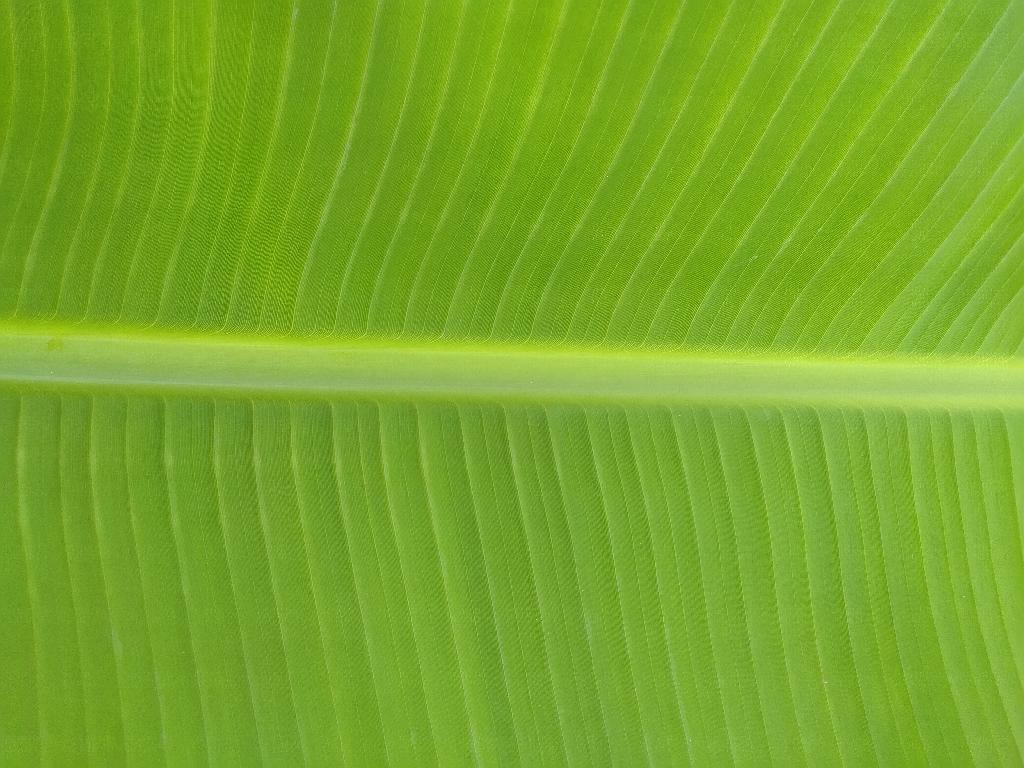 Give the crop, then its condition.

banana, healthy
